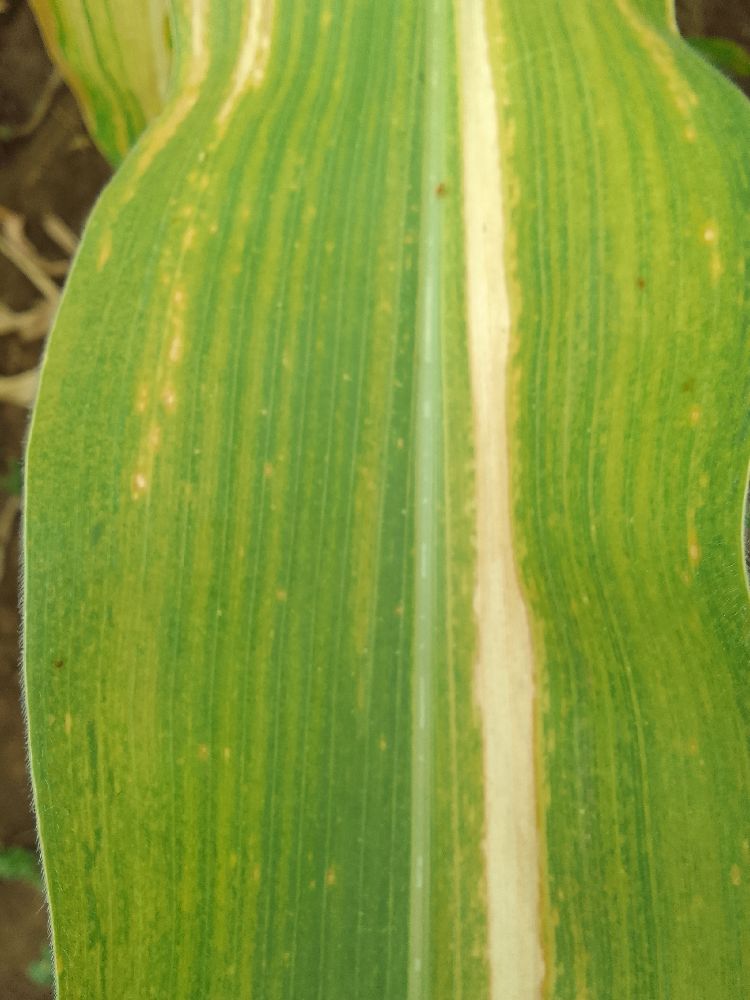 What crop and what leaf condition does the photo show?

maize, maize lethal necrosis
